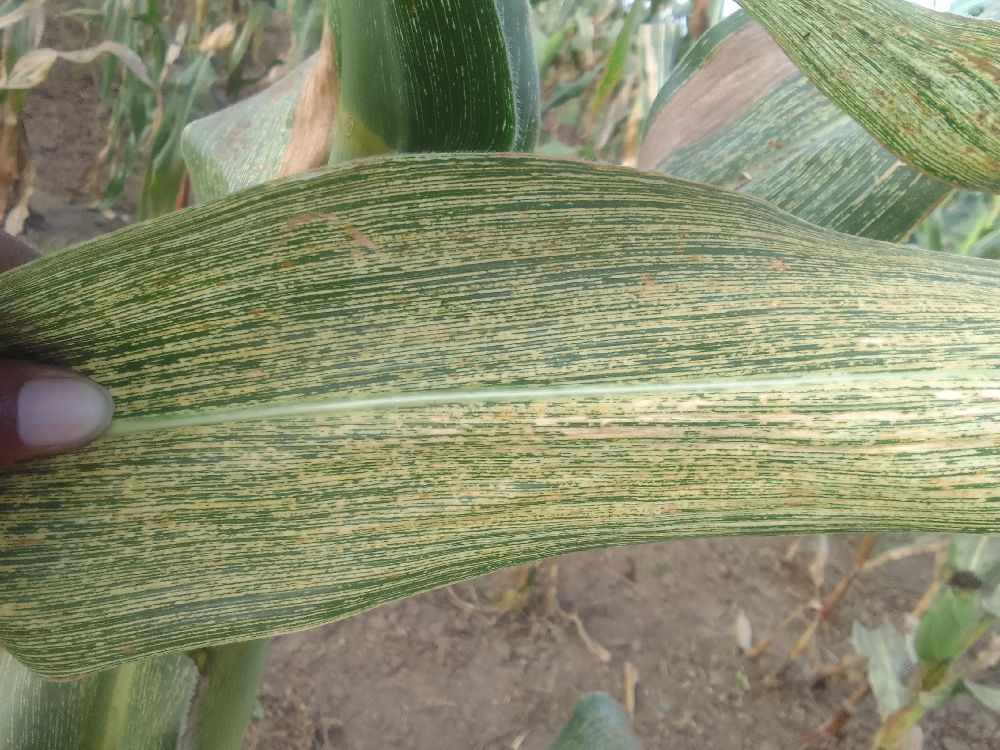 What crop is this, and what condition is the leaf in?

maize, maize streak virus
